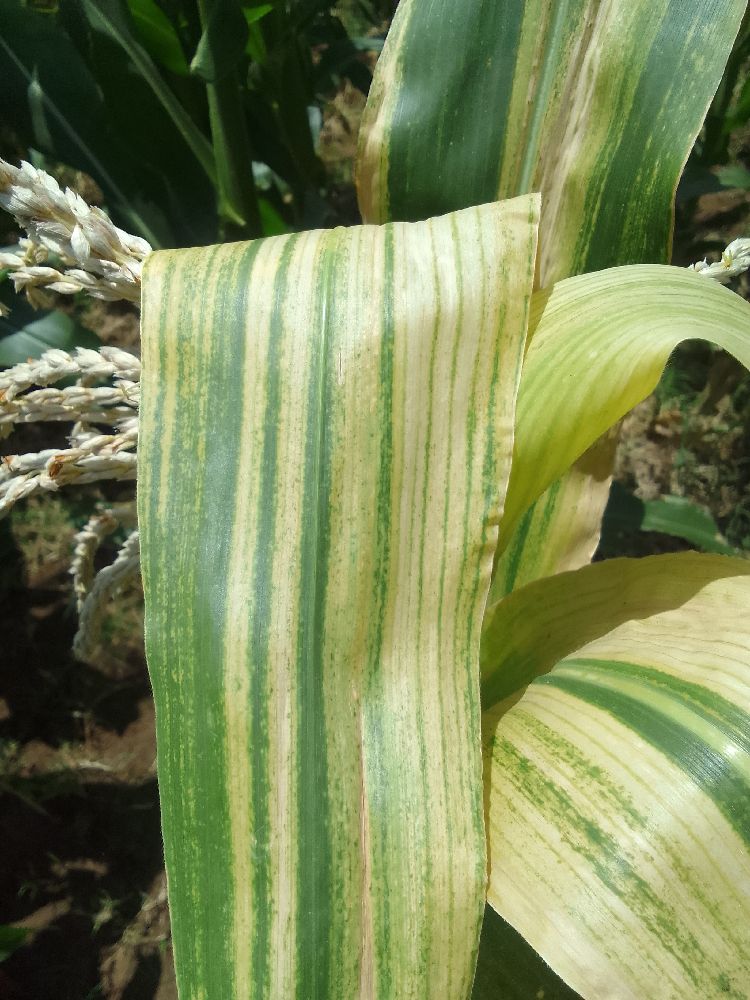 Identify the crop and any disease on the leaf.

maize, maize lethal necrosis
